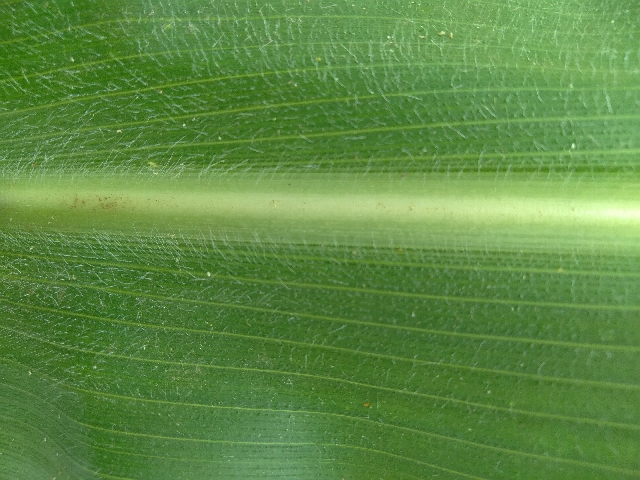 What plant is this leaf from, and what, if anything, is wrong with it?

maize, healthy
